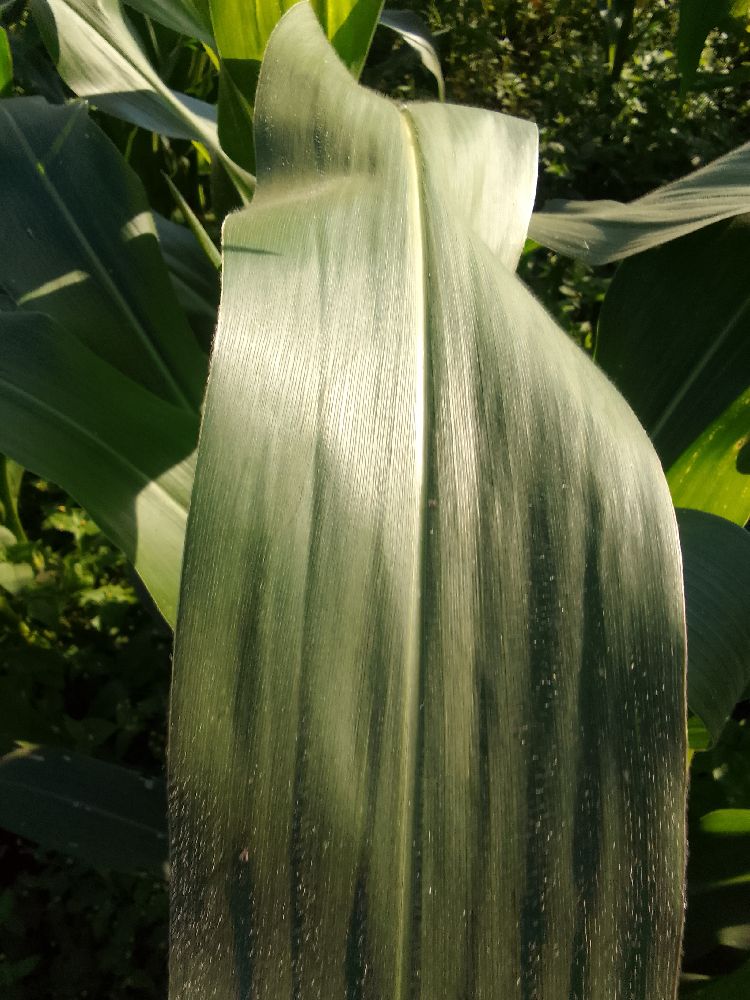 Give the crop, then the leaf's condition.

maize, healthy
